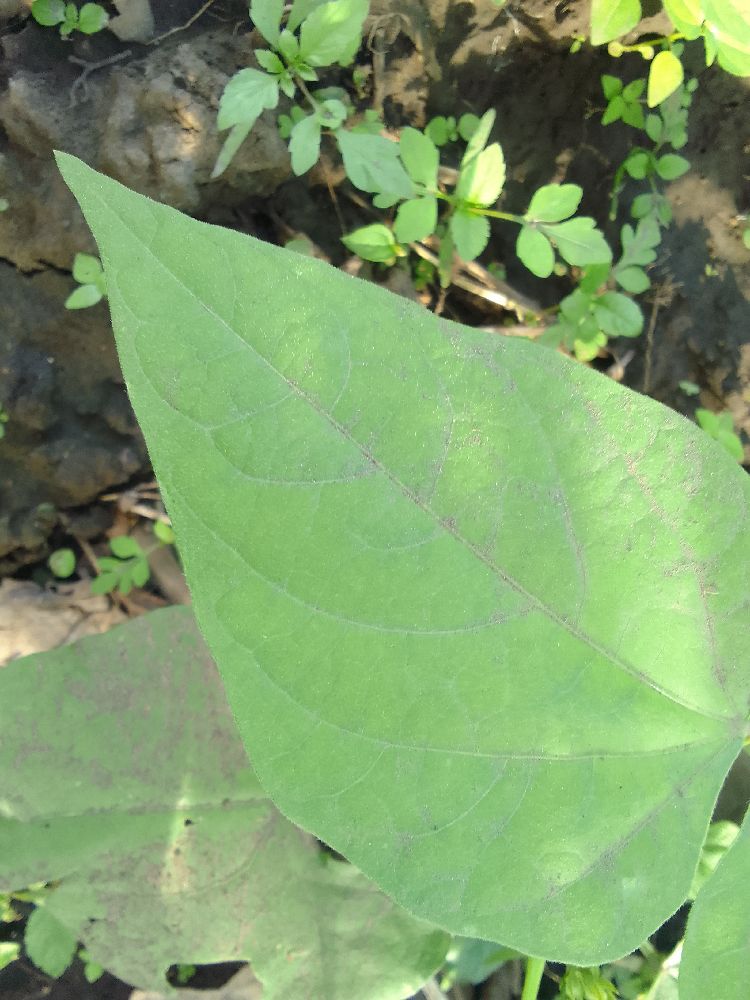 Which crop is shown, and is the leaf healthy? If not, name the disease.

common bean, healthy
